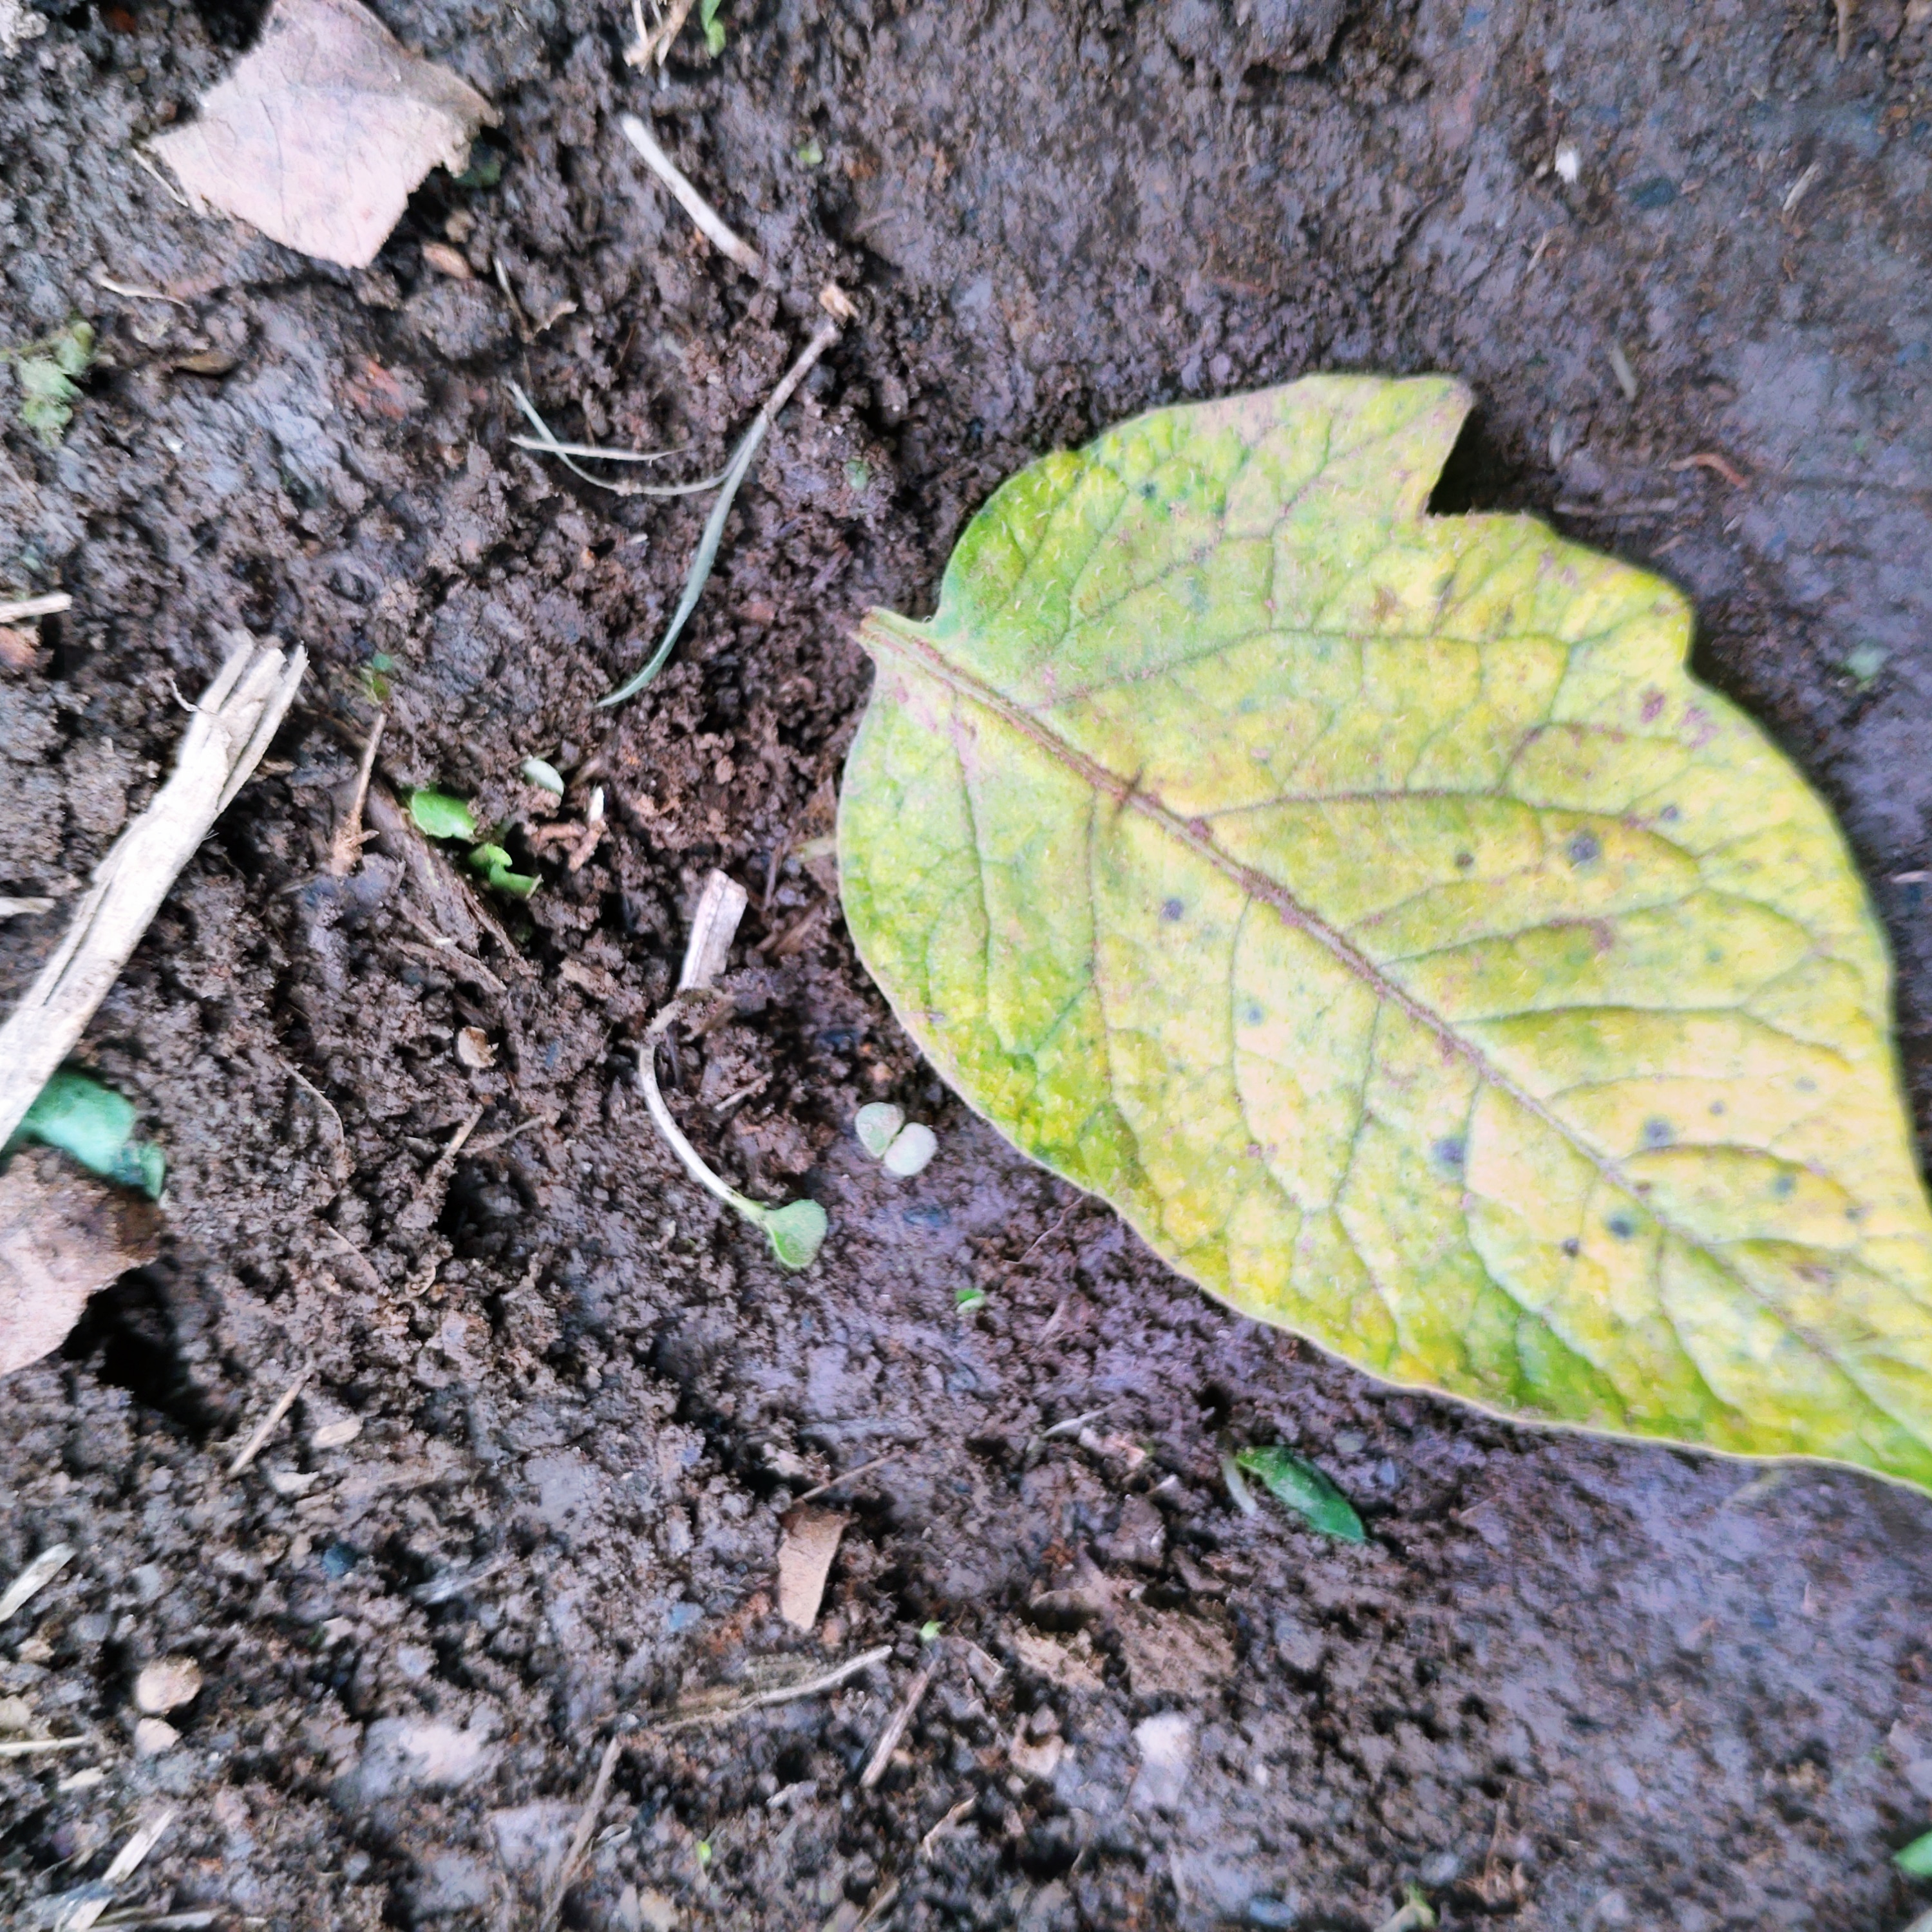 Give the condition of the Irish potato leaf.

late blight
